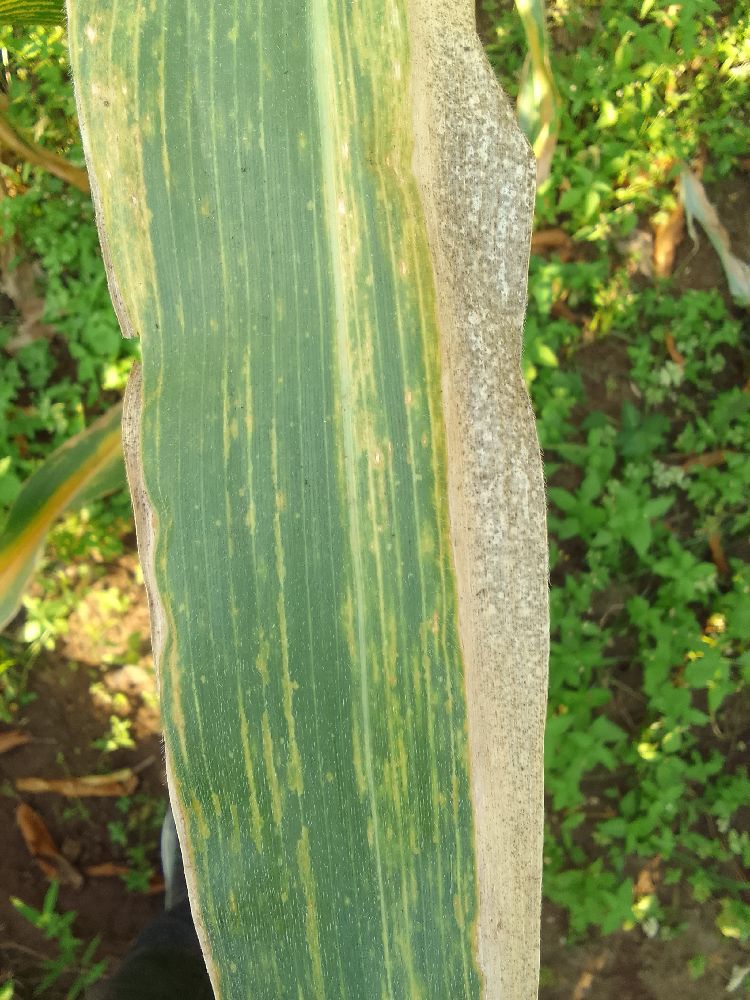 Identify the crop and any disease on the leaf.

maize, maize lethal necrosis
